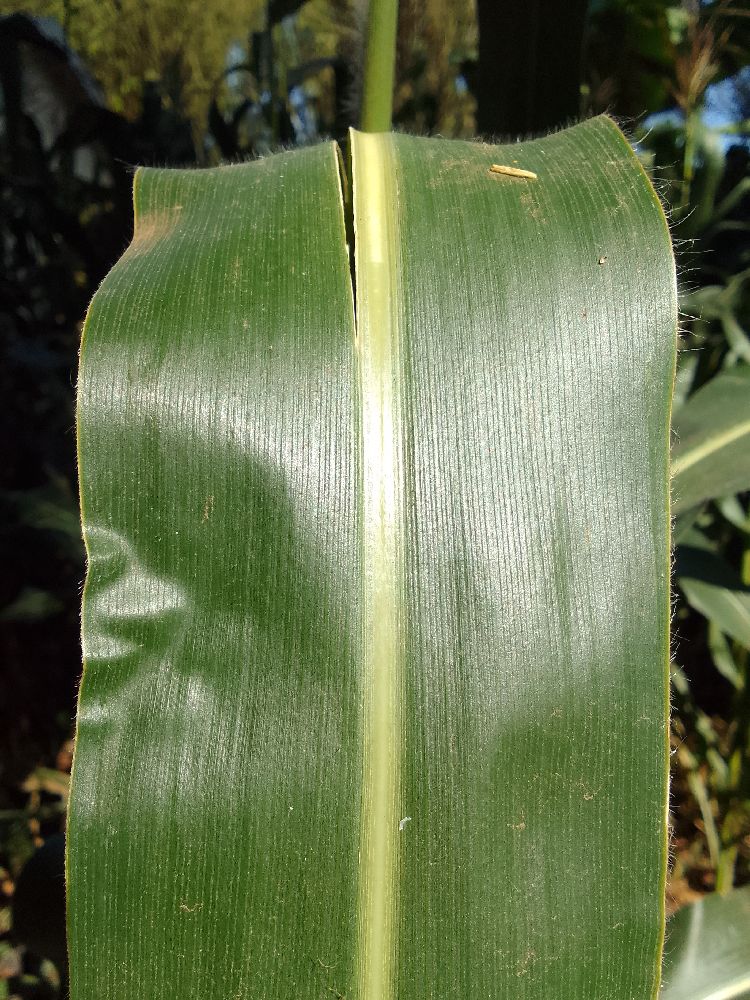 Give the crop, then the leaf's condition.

maize, healthy
